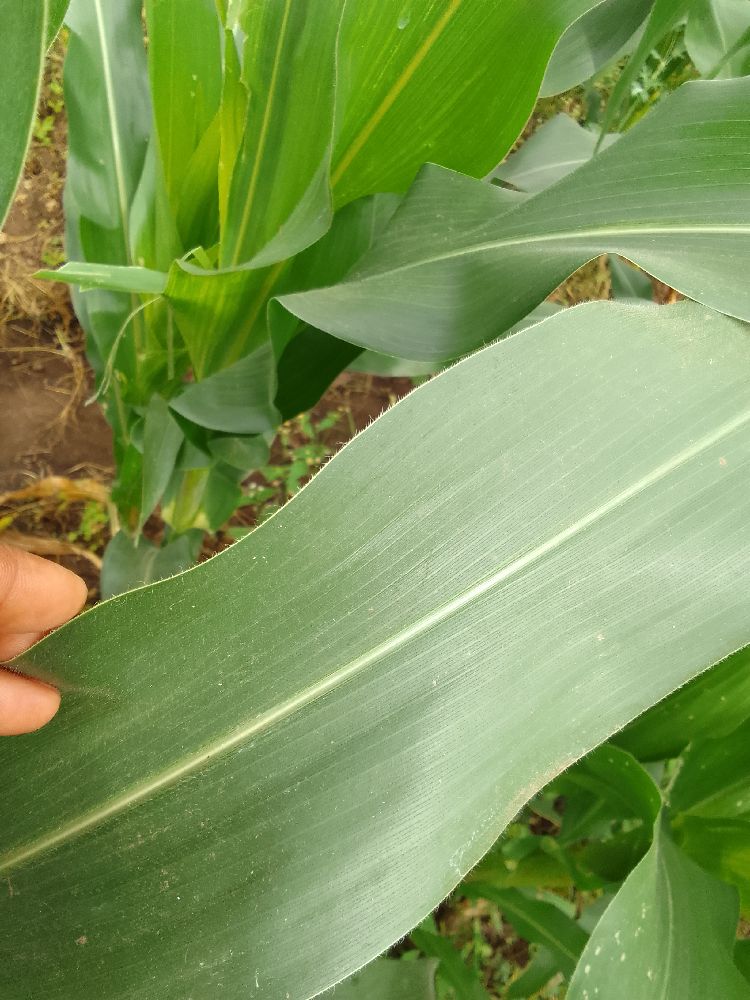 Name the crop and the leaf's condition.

maize, healthy
